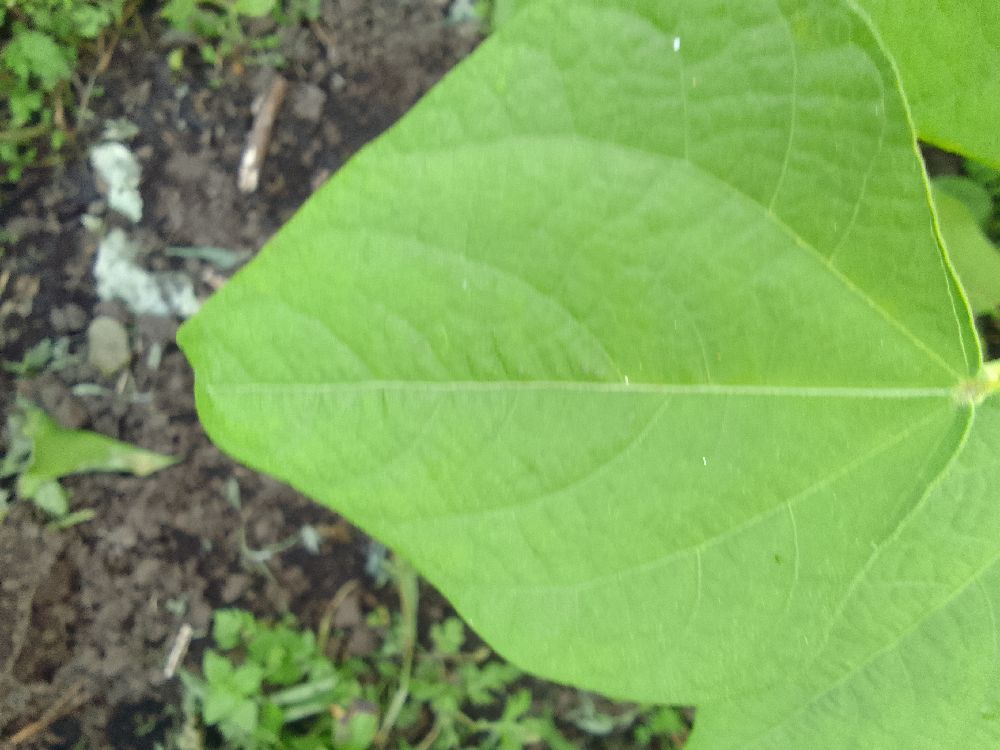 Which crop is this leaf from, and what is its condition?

common bean, healthy
